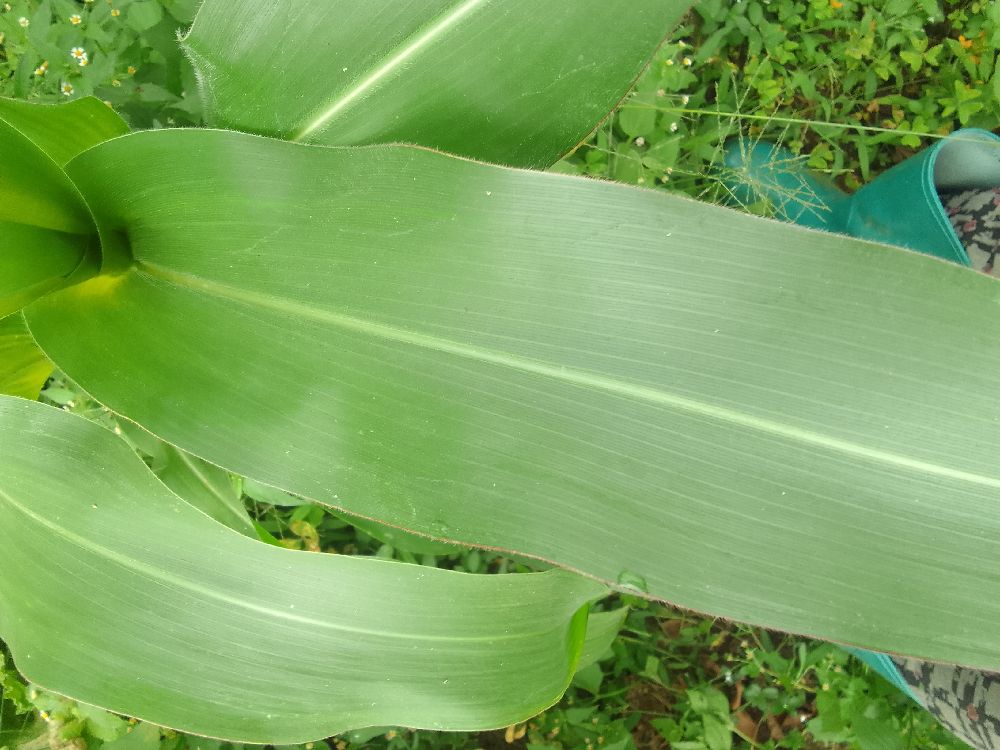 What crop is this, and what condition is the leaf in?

maize, healthy
